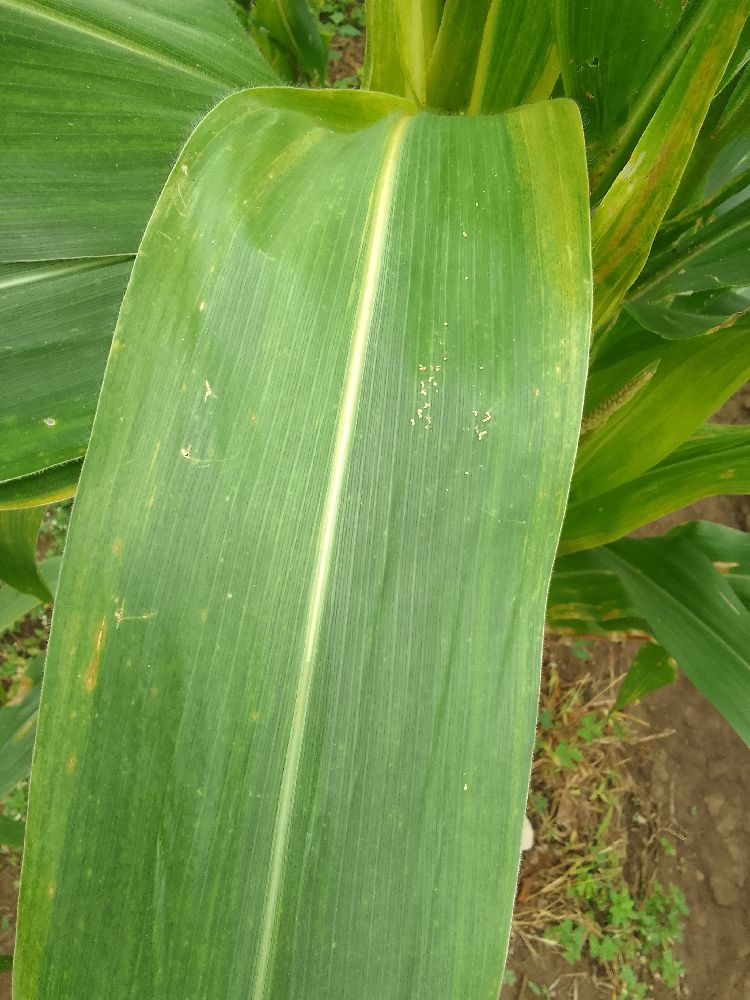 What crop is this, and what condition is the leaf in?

maize, maize lethal necrosis
